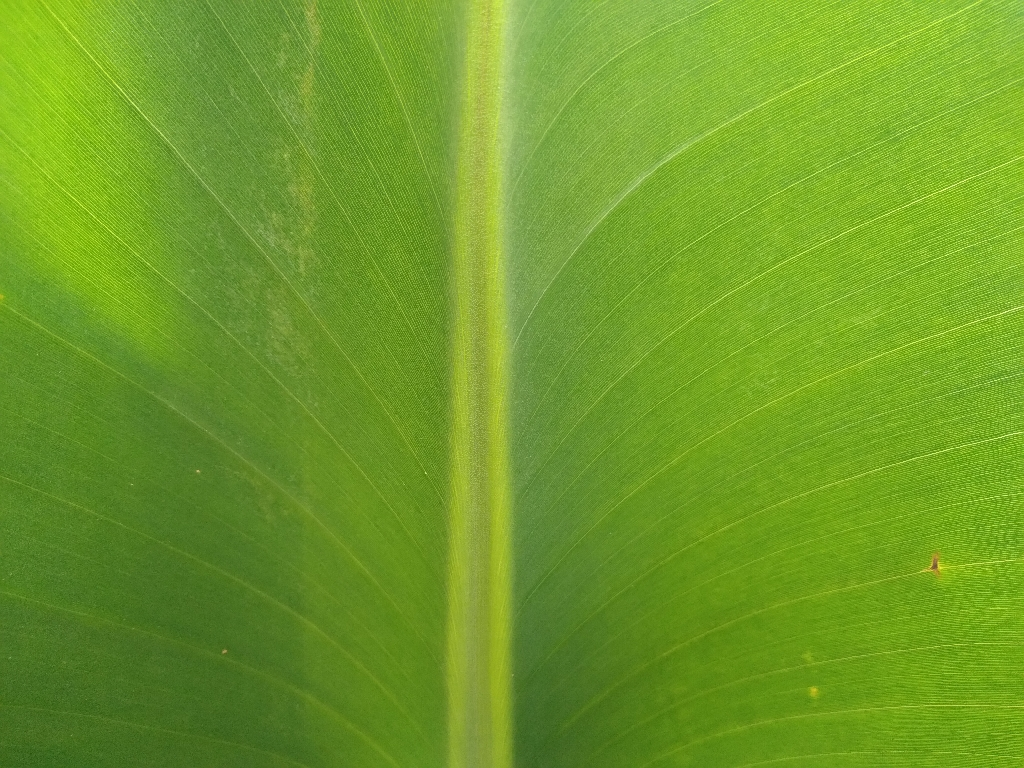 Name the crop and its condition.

banana, healthy
